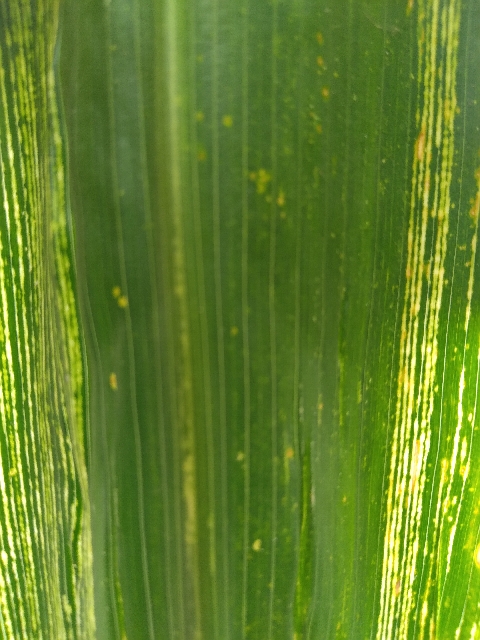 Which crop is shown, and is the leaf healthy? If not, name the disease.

maize, maize streak virus
